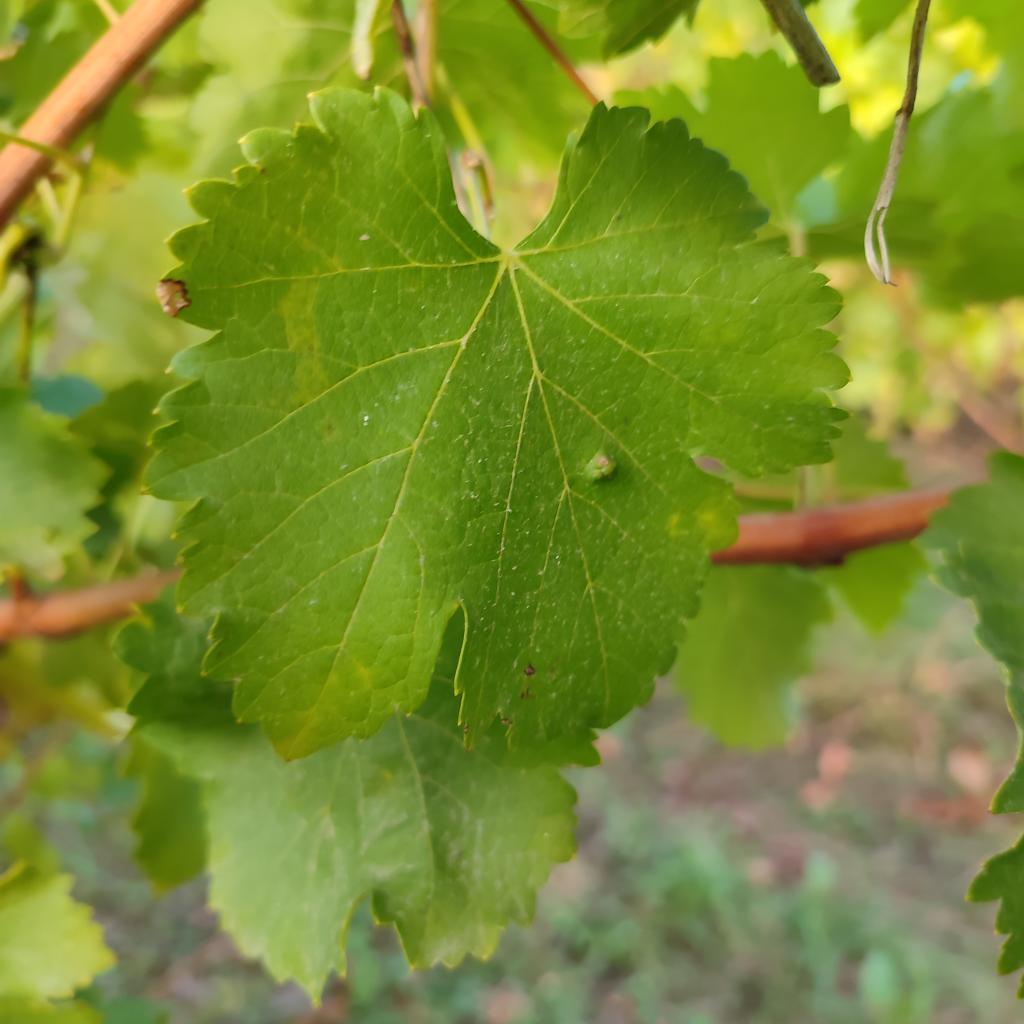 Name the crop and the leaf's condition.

grapevine, erineum mite
